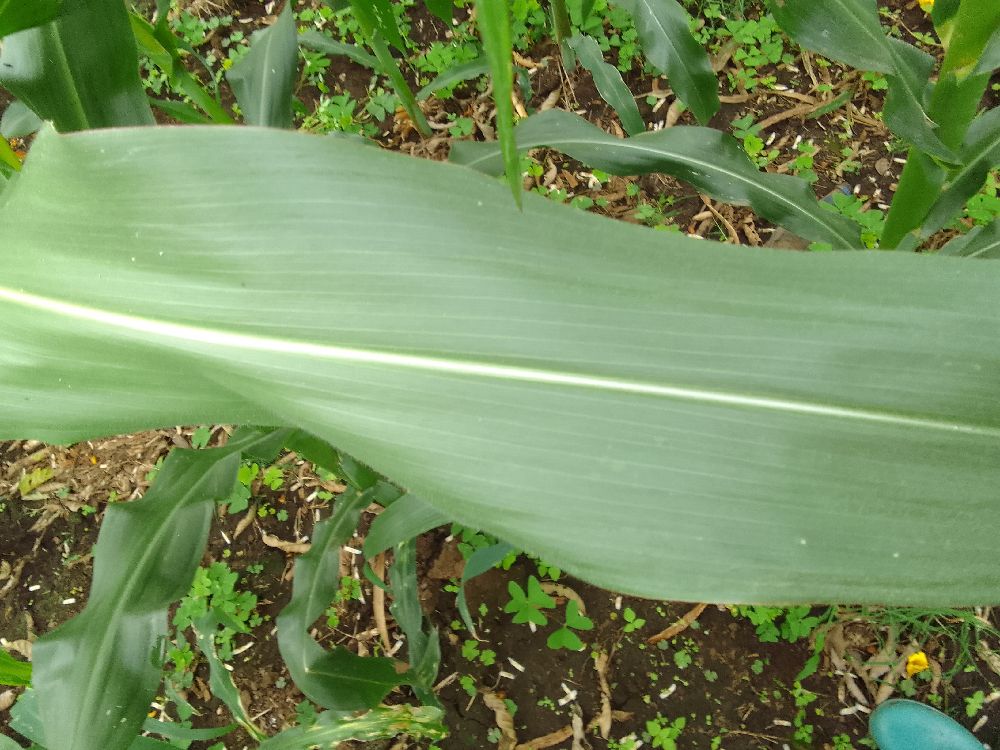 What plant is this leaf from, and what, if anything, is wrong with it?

maize, healthy
